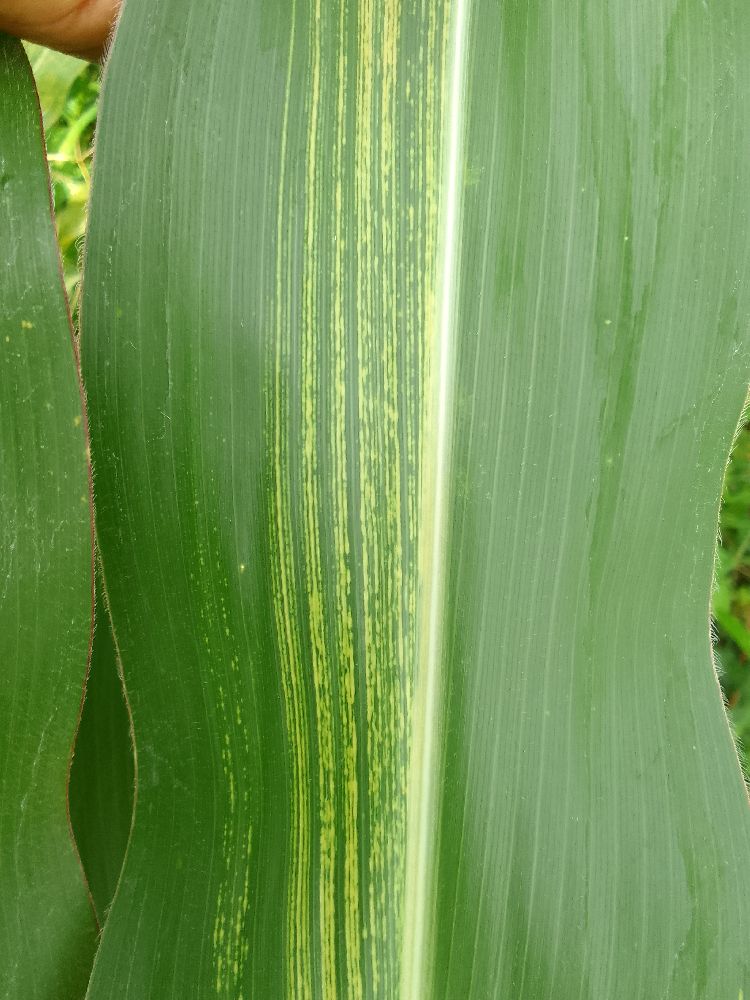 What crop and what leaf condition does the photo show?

maize, maize streak virus
